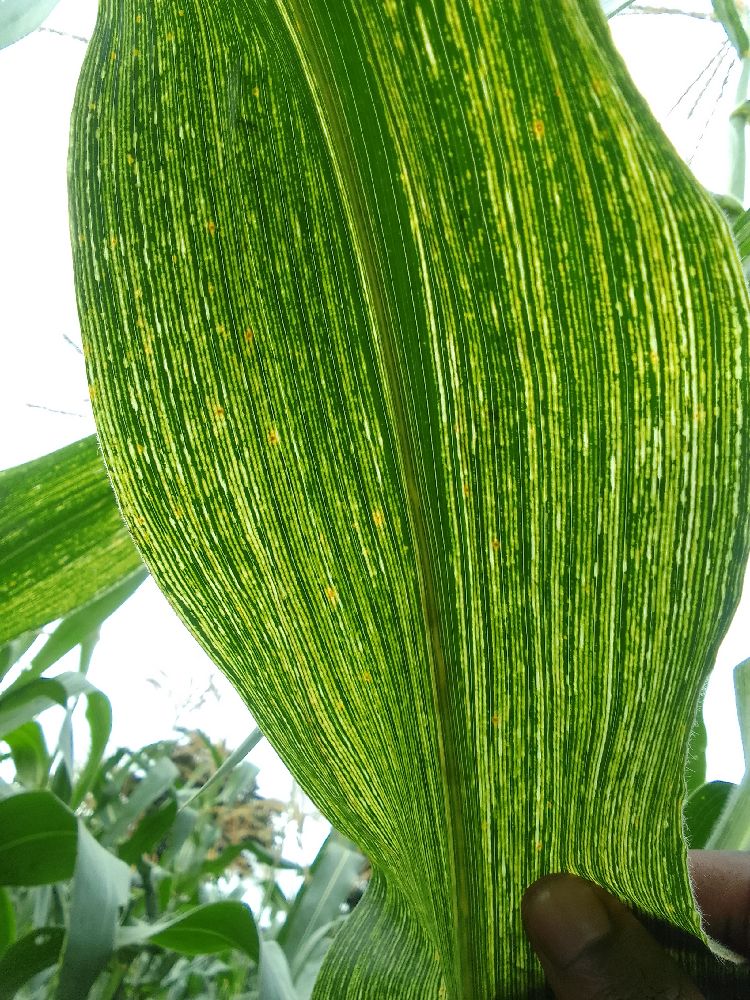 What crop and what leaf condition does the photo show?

maize, maize streak virus
